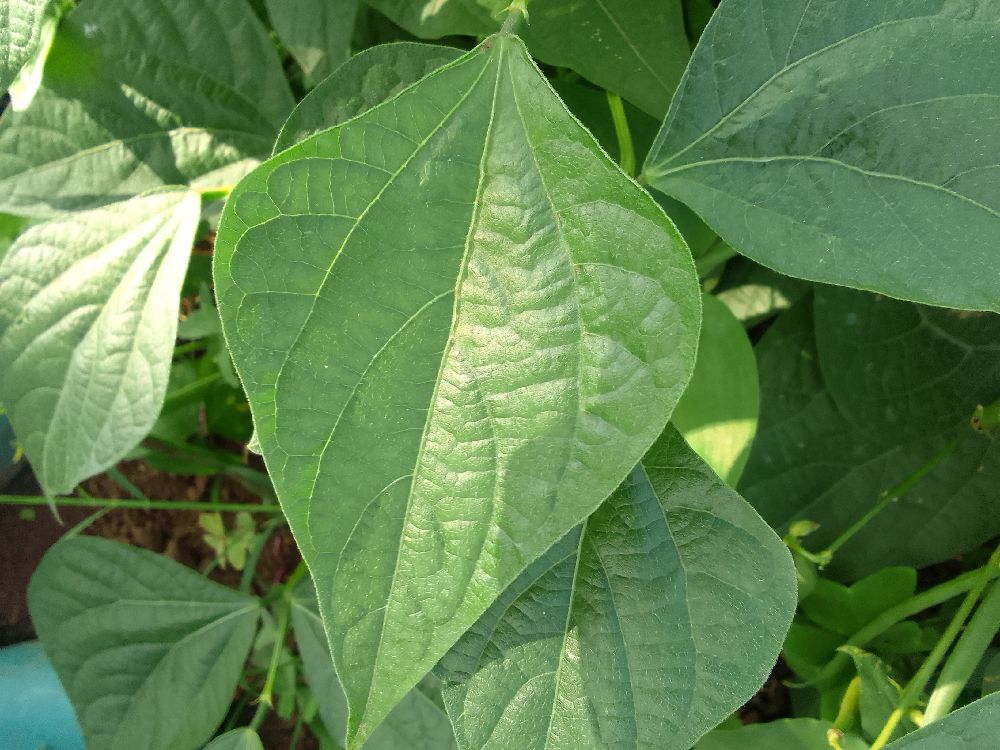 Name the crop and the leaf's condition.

common bean, healthy
